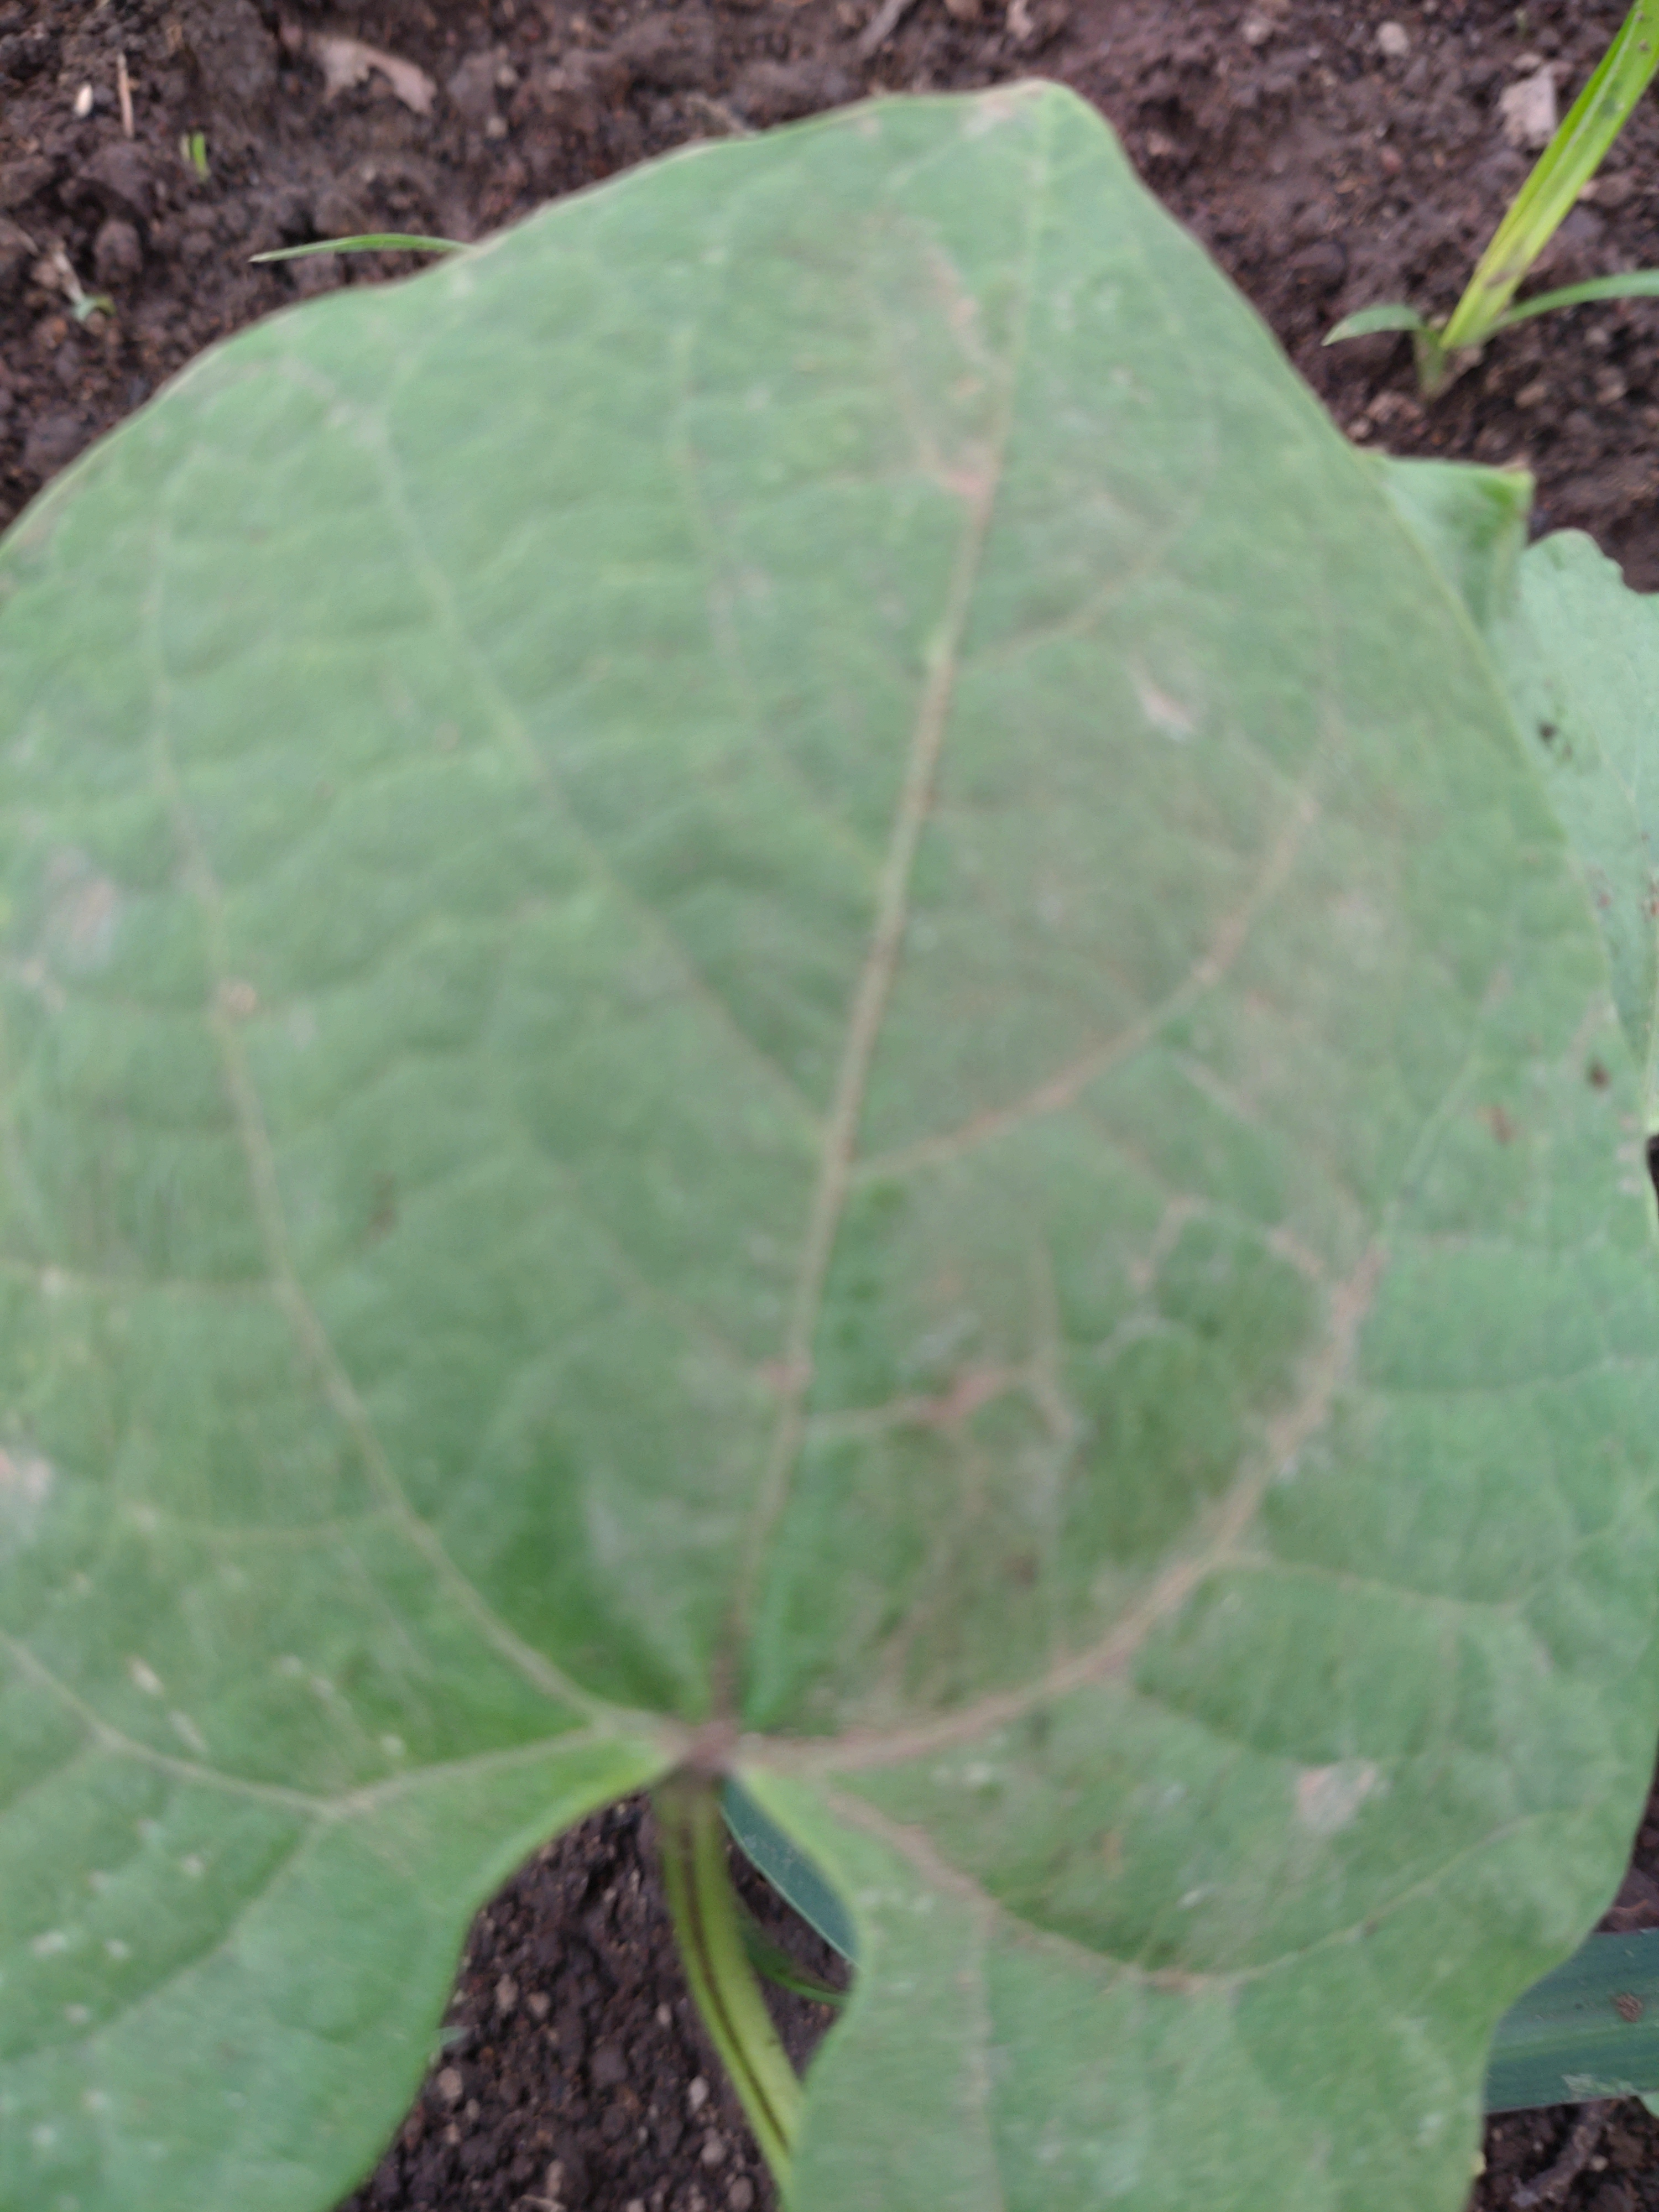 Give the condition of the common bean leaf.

healthy
